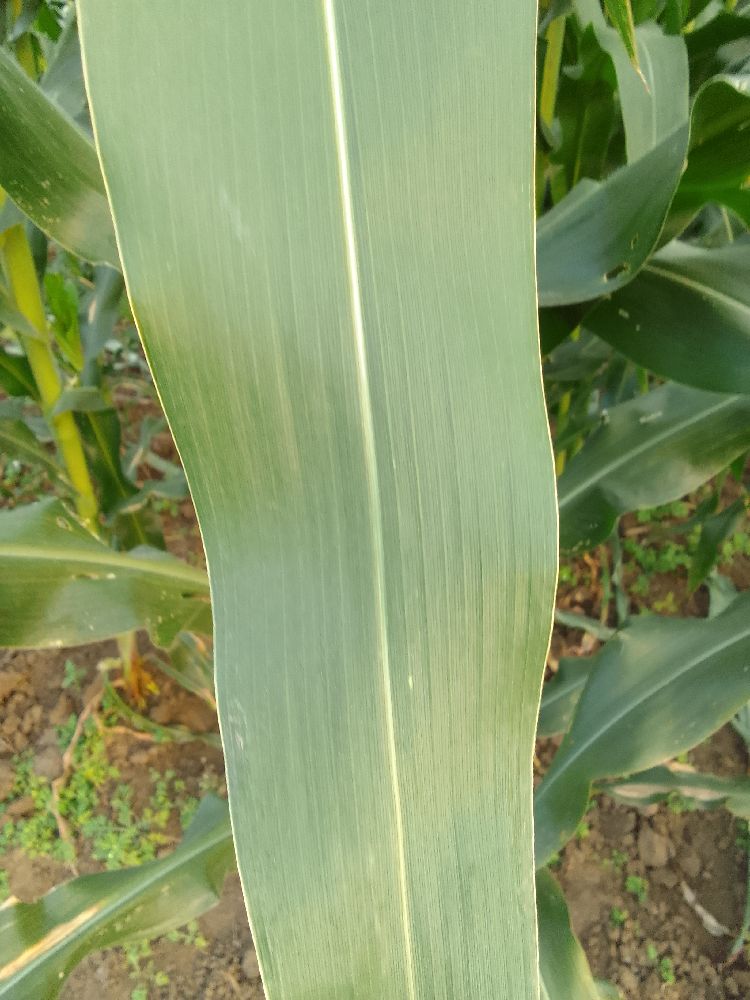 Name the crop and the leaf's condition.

maize, healthy
